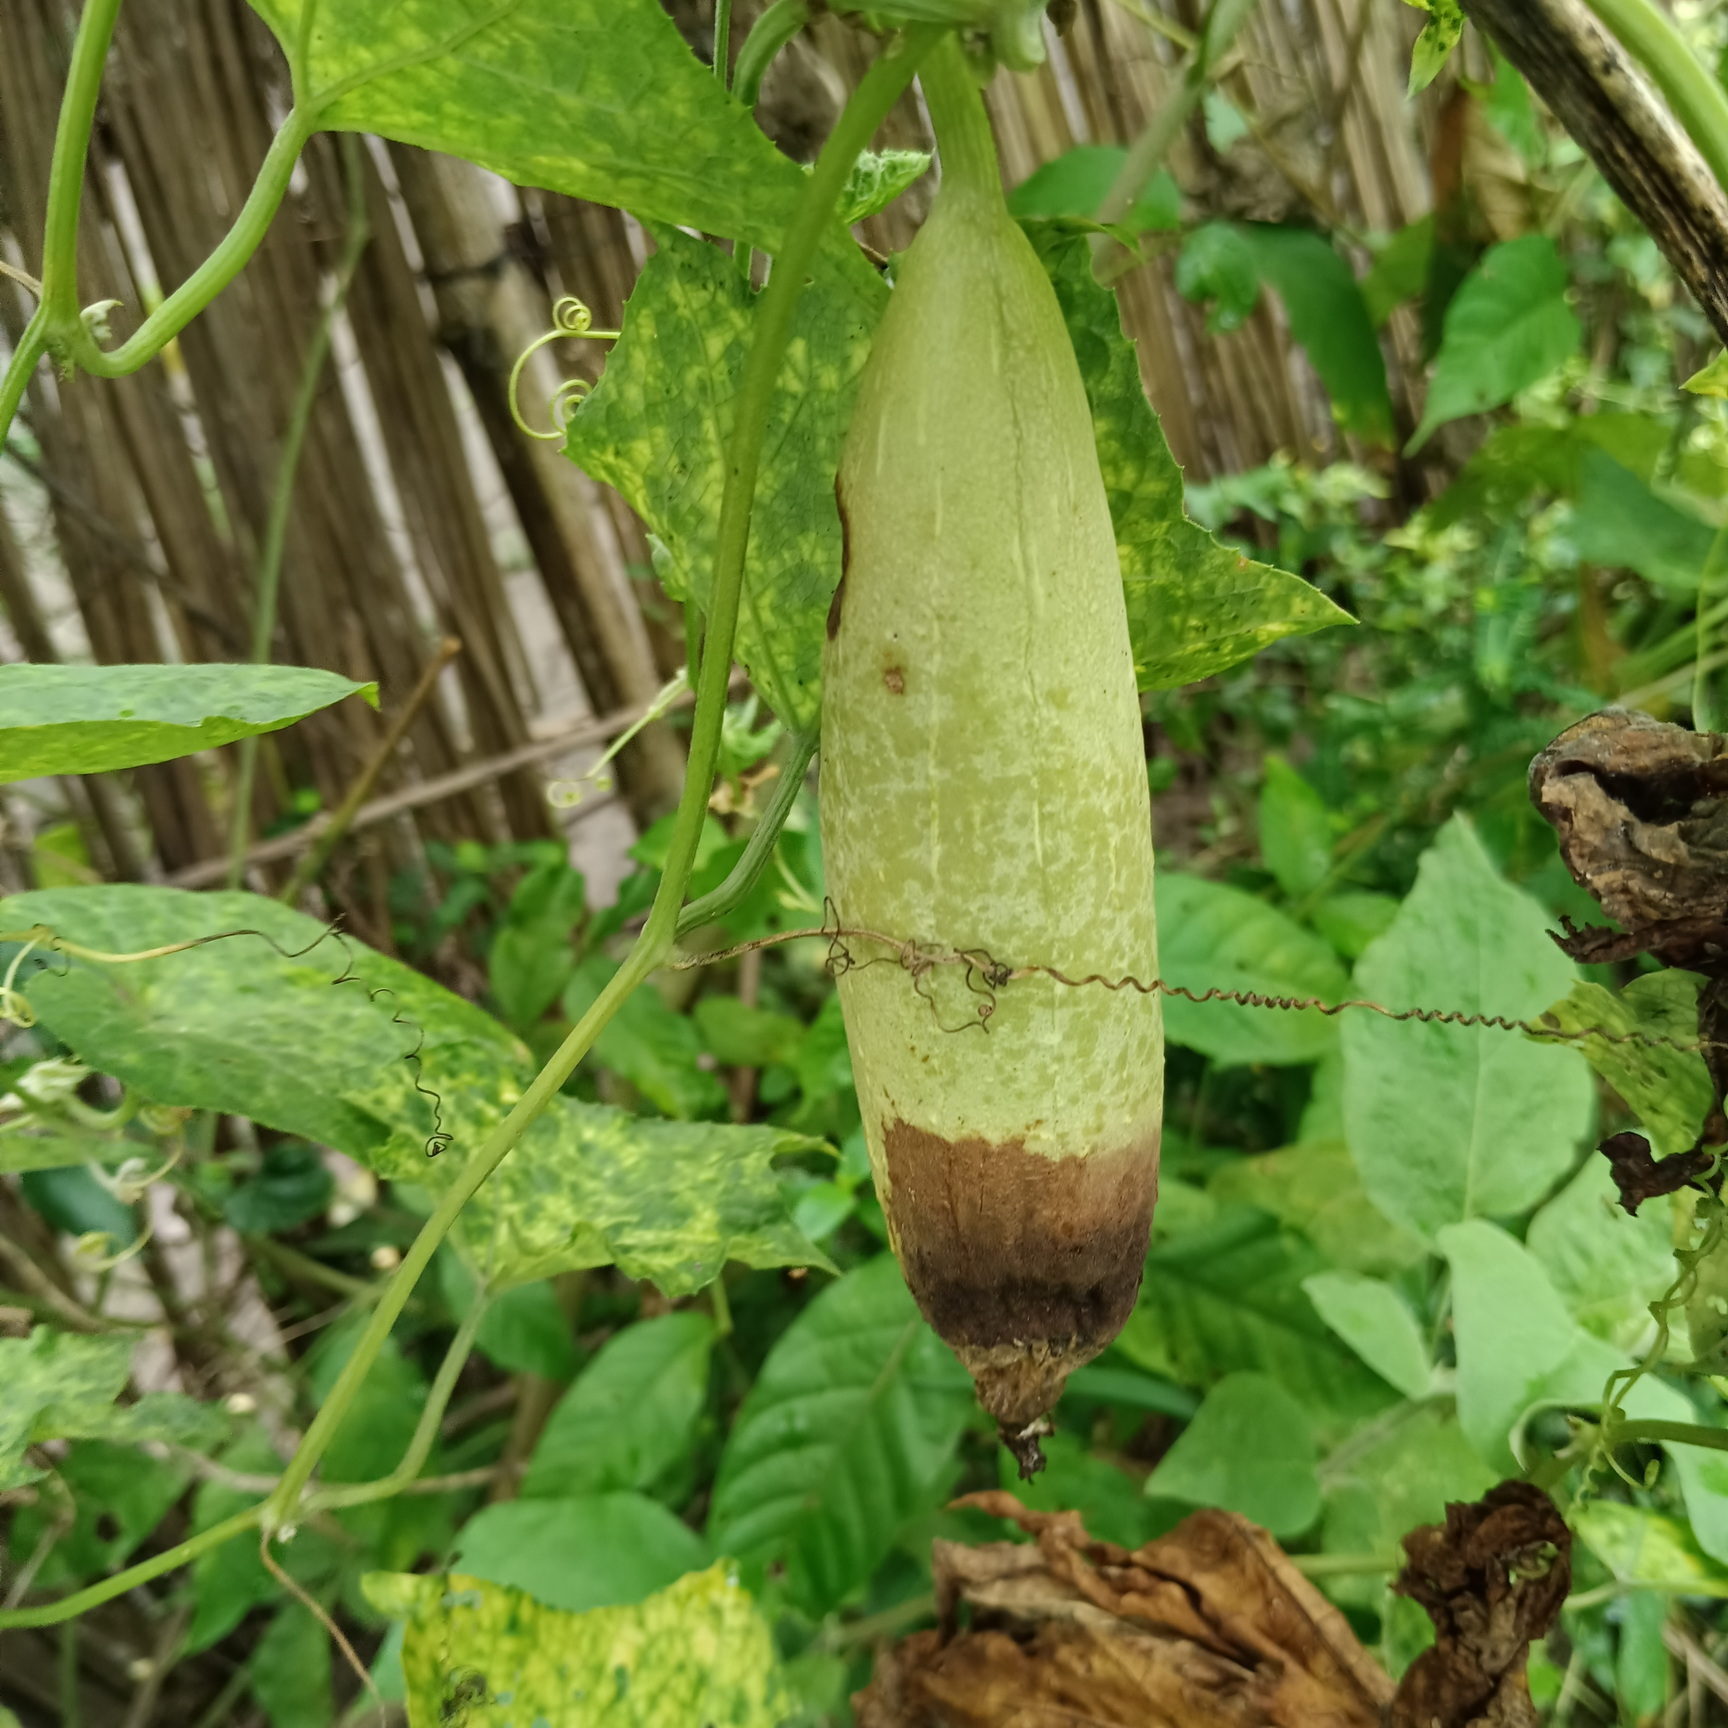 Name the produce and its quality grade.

luffa, faulty
